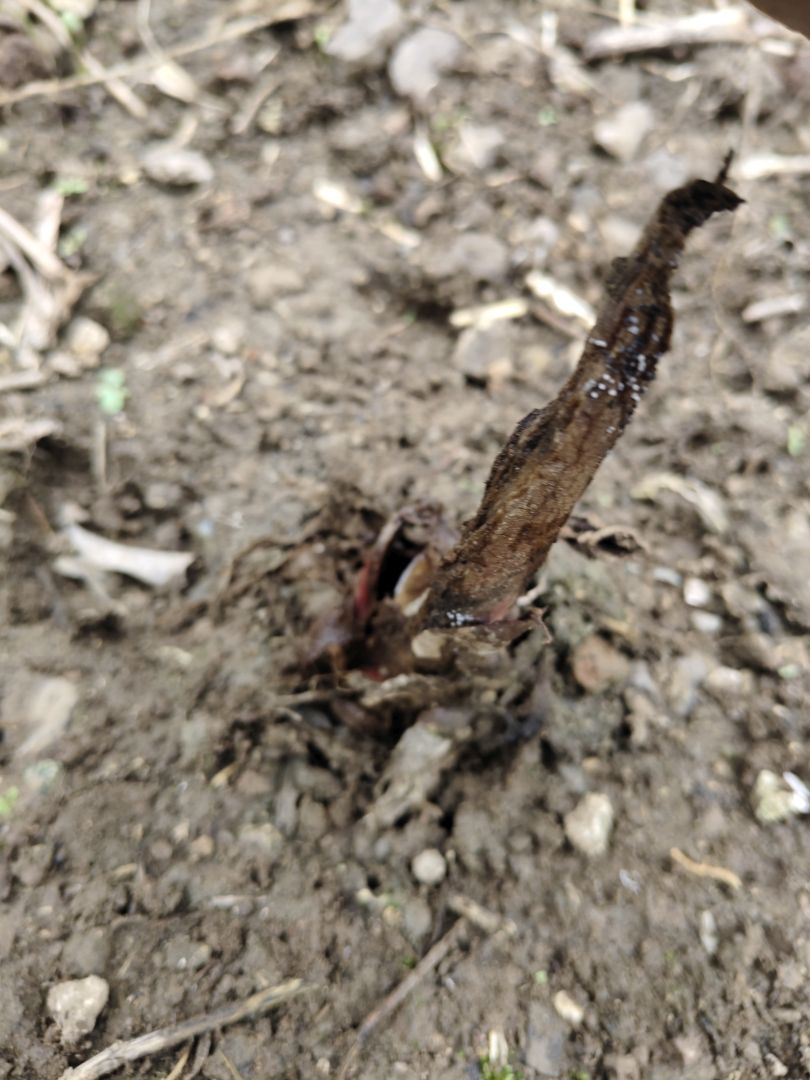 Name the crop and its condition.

taro, root rot
